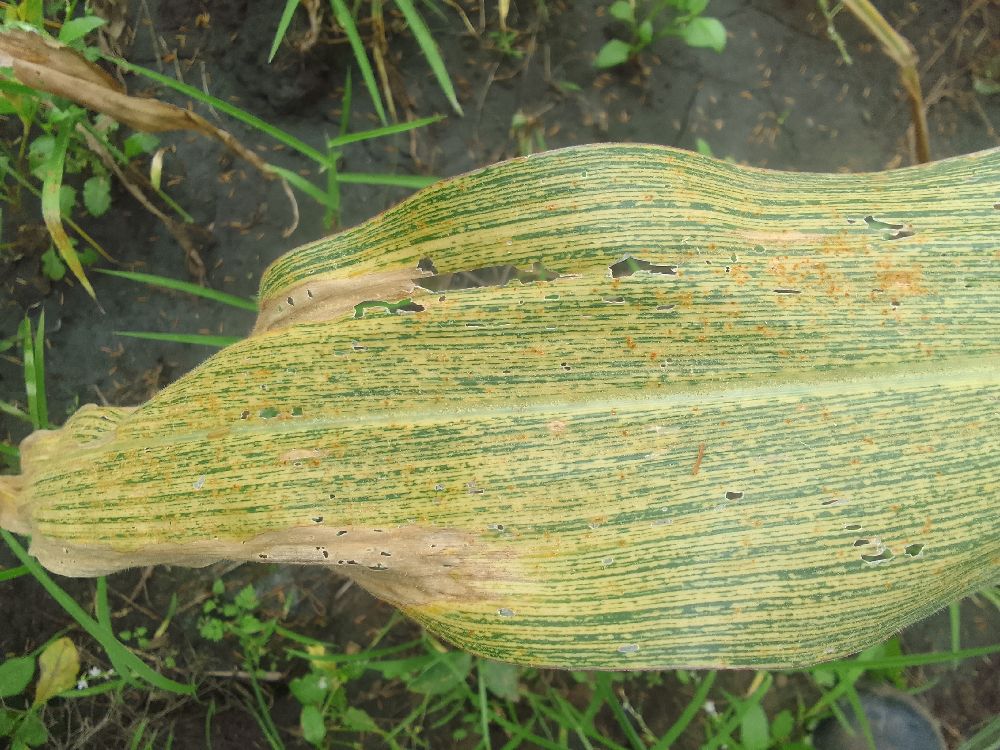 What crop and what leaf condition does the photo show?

maize, maize streak virus
